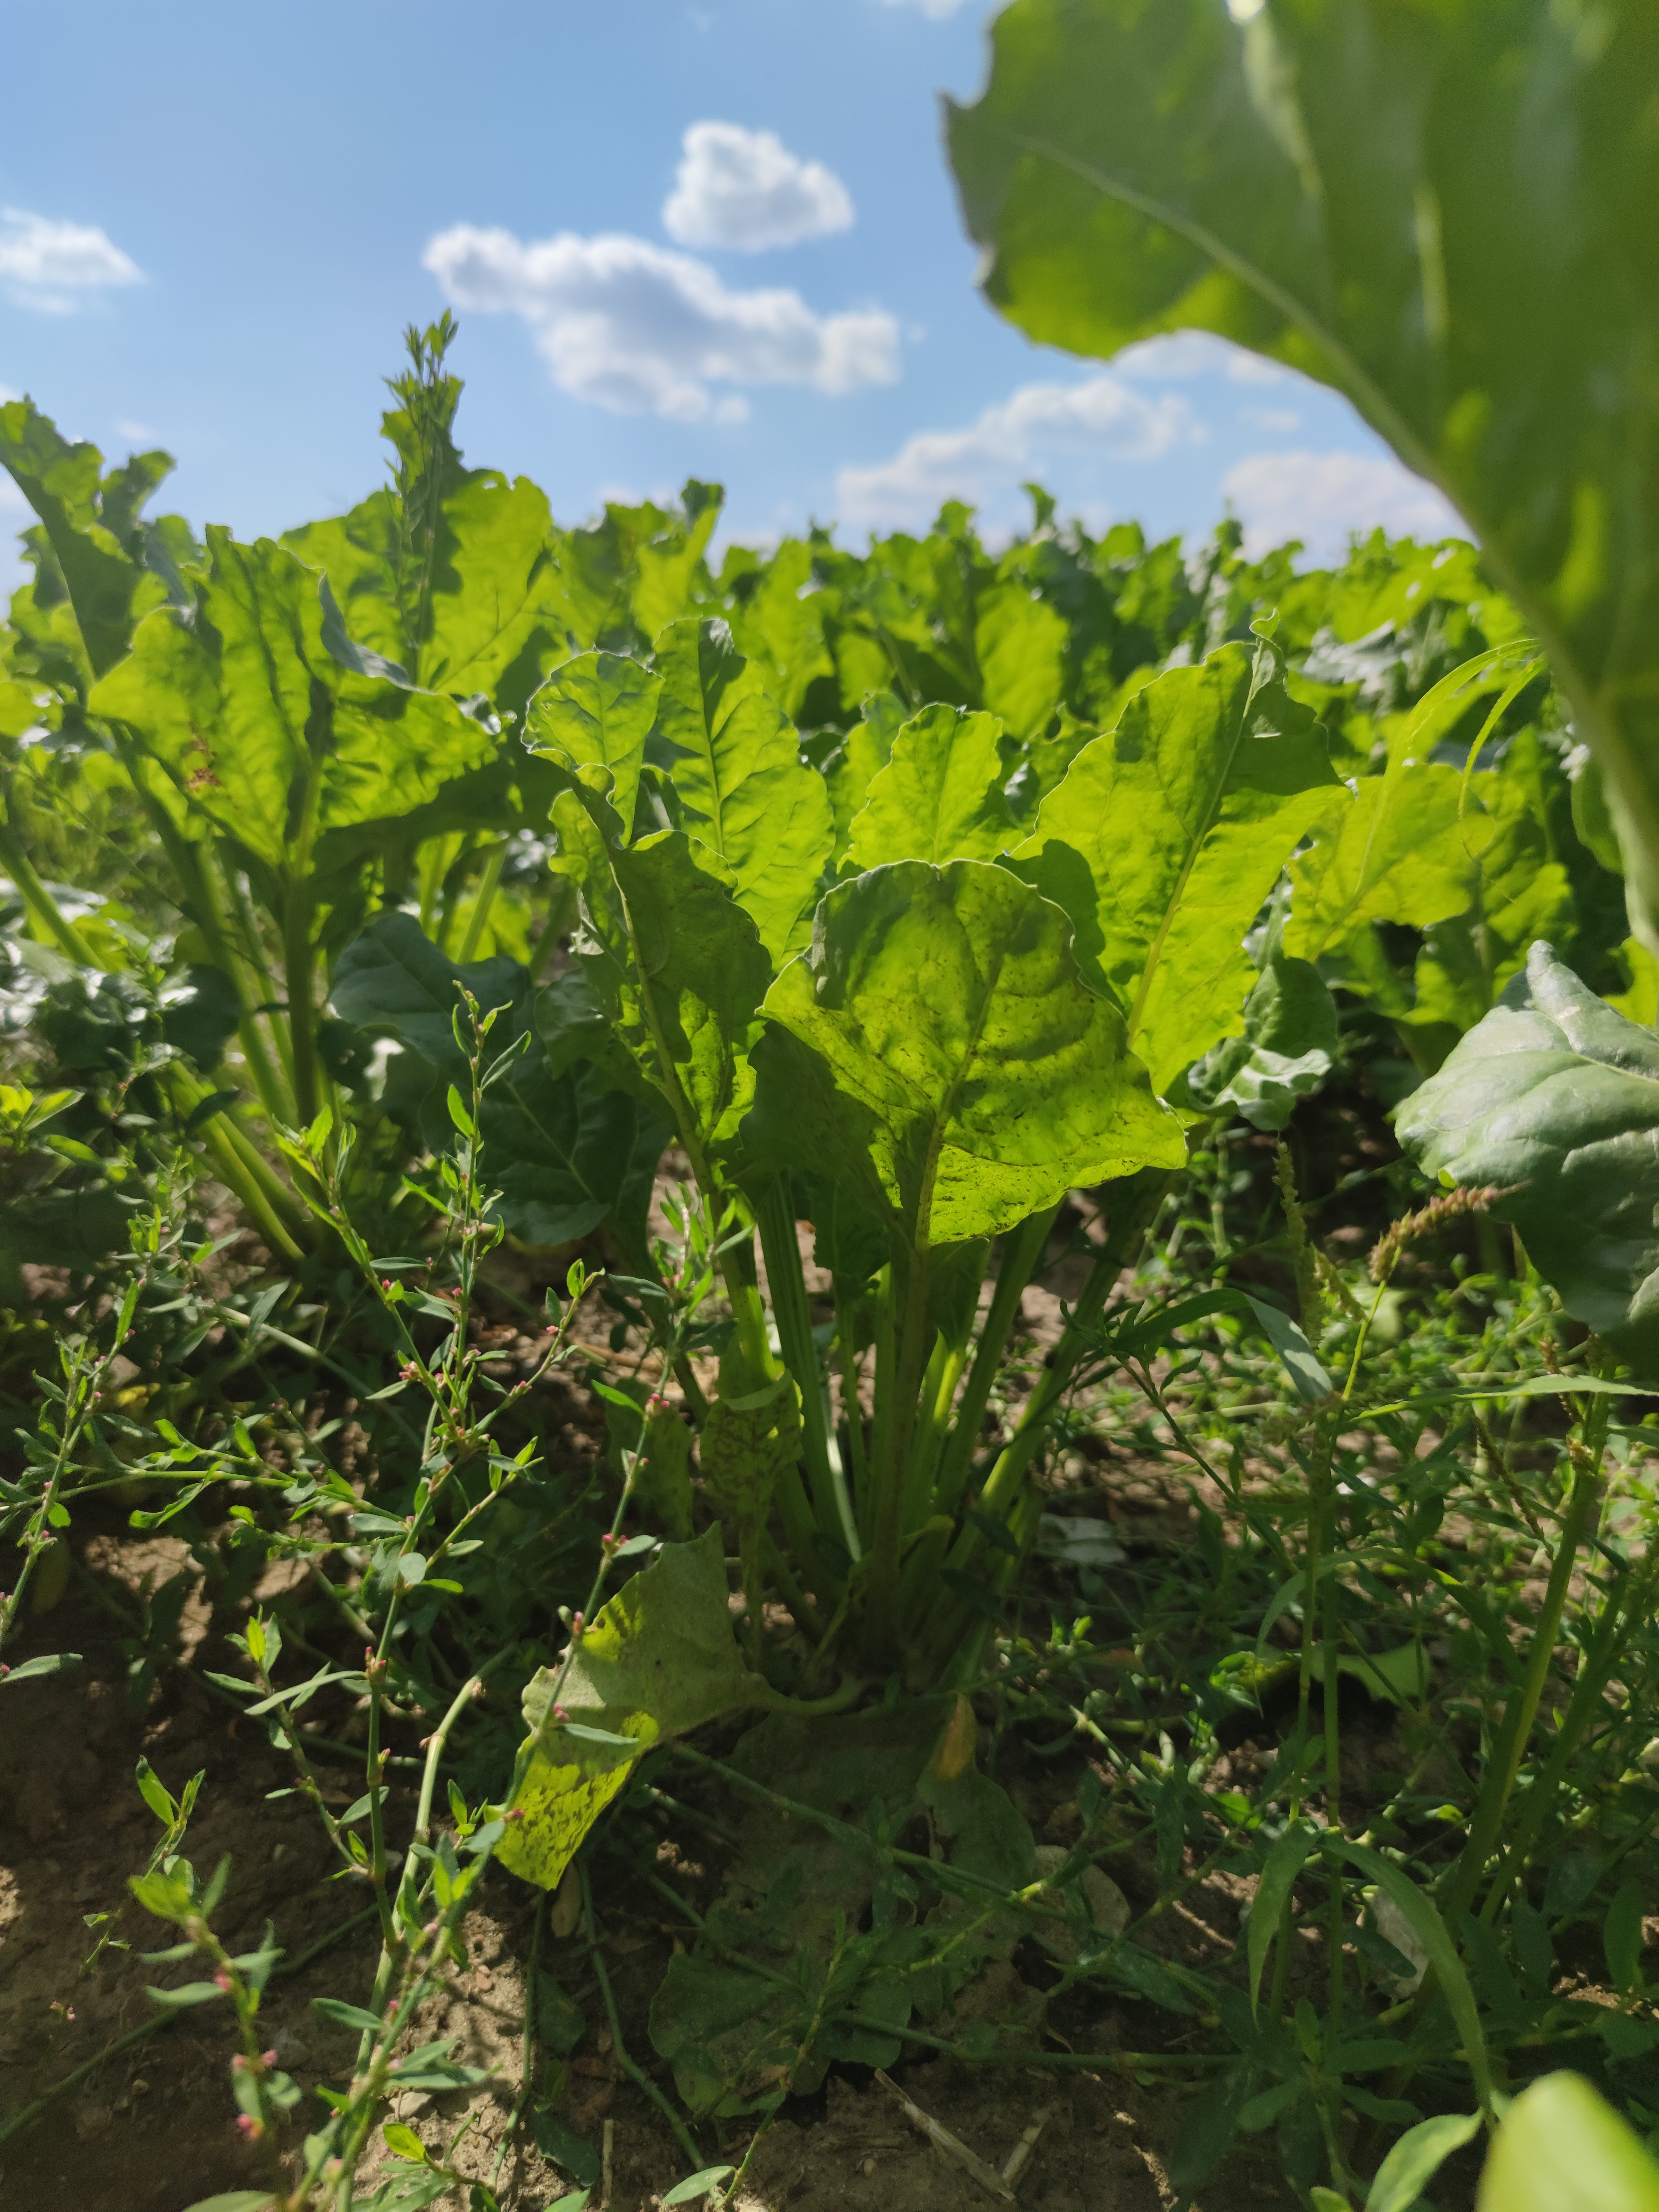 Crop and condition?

beet, unaffected
